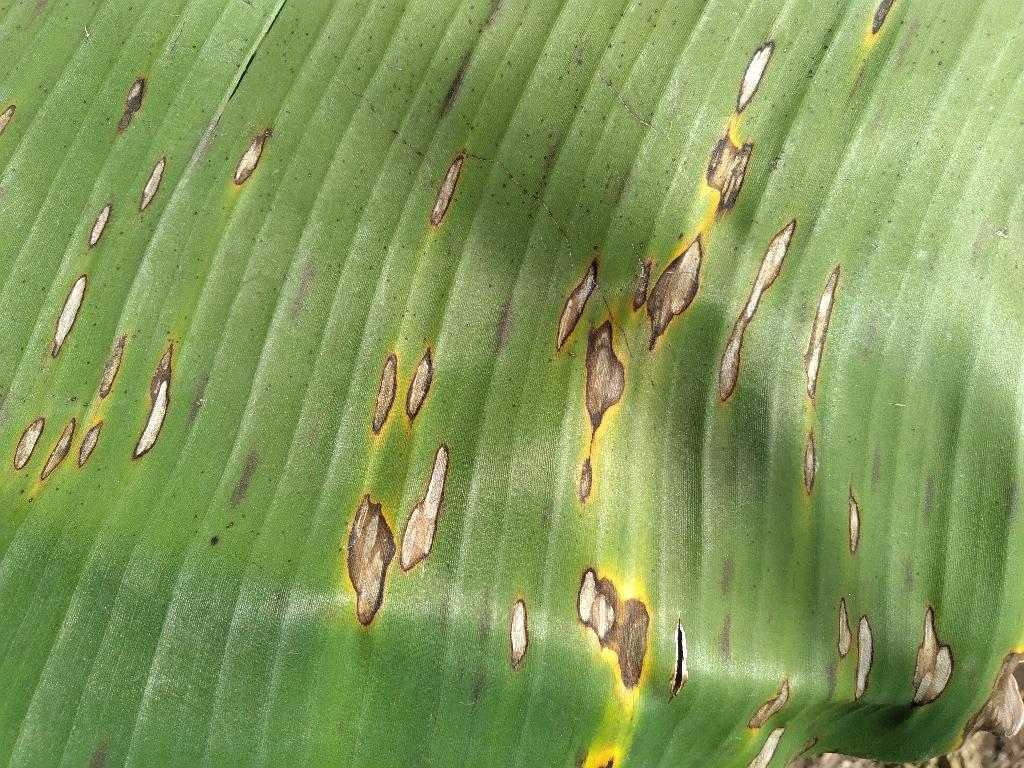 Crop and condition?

banana, black sigatoka
